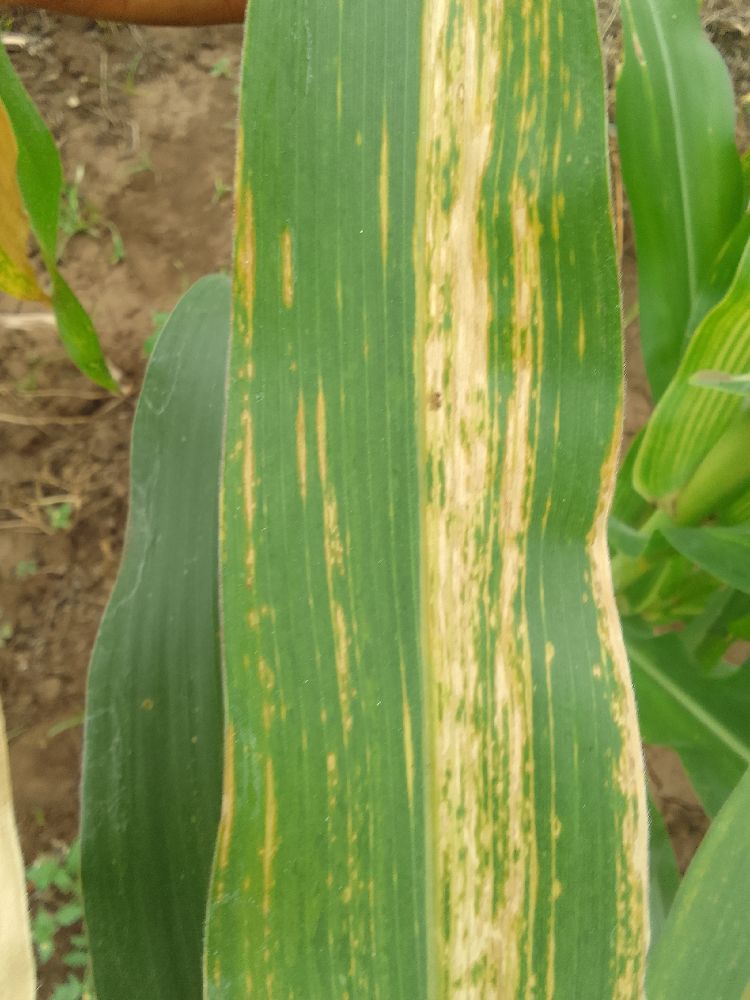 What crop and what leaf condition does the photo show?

maize, maize lethal necrosis
